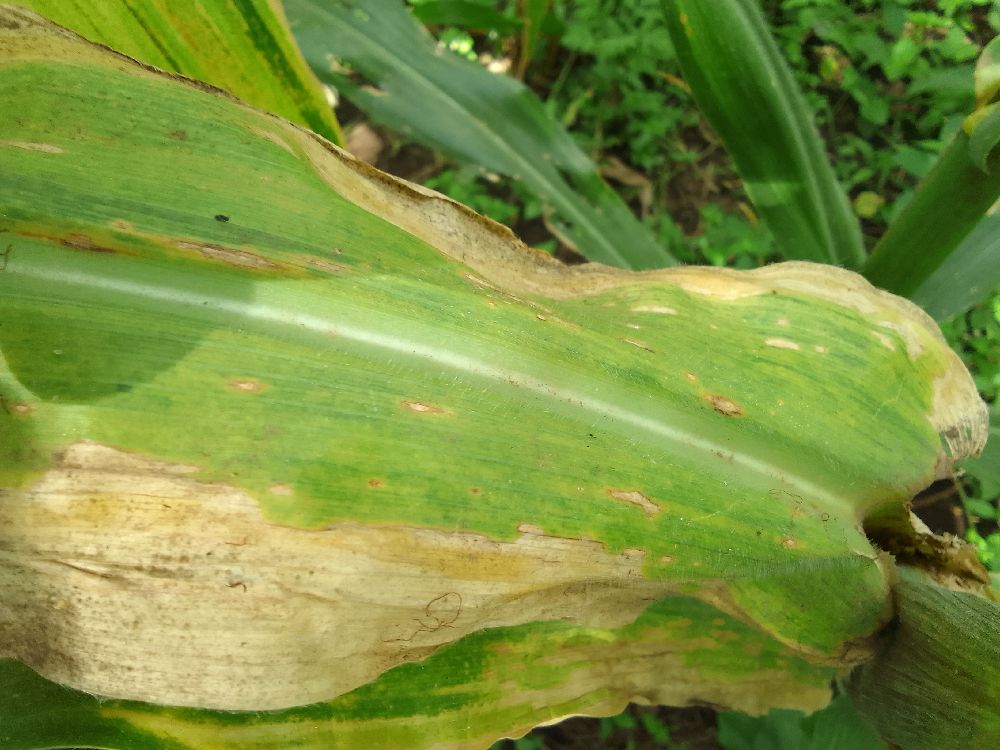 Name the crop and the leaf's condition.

maize, maize lethal necrosis
